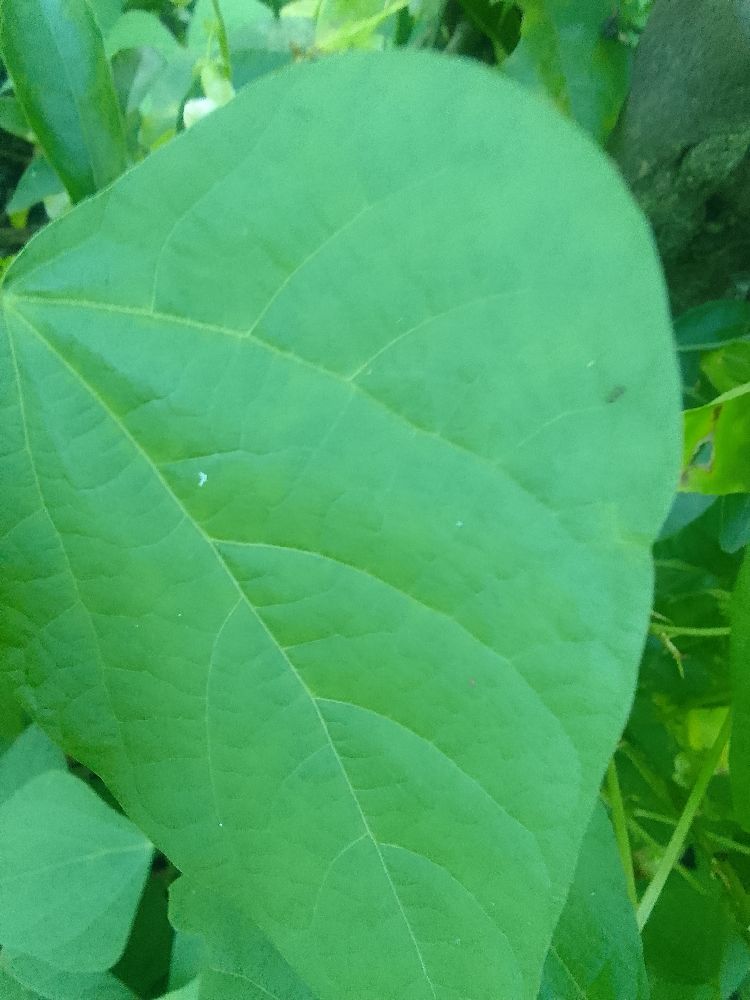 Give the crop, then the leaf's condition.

common bean, healthy
